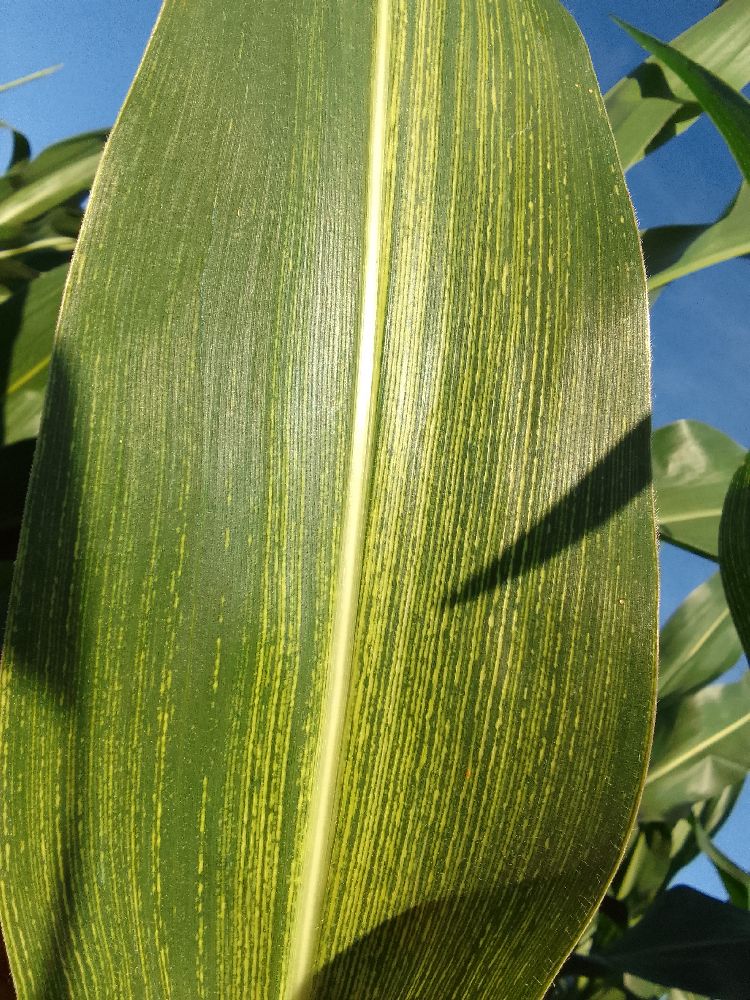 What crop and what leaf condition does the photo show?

maize, maize streak virus
